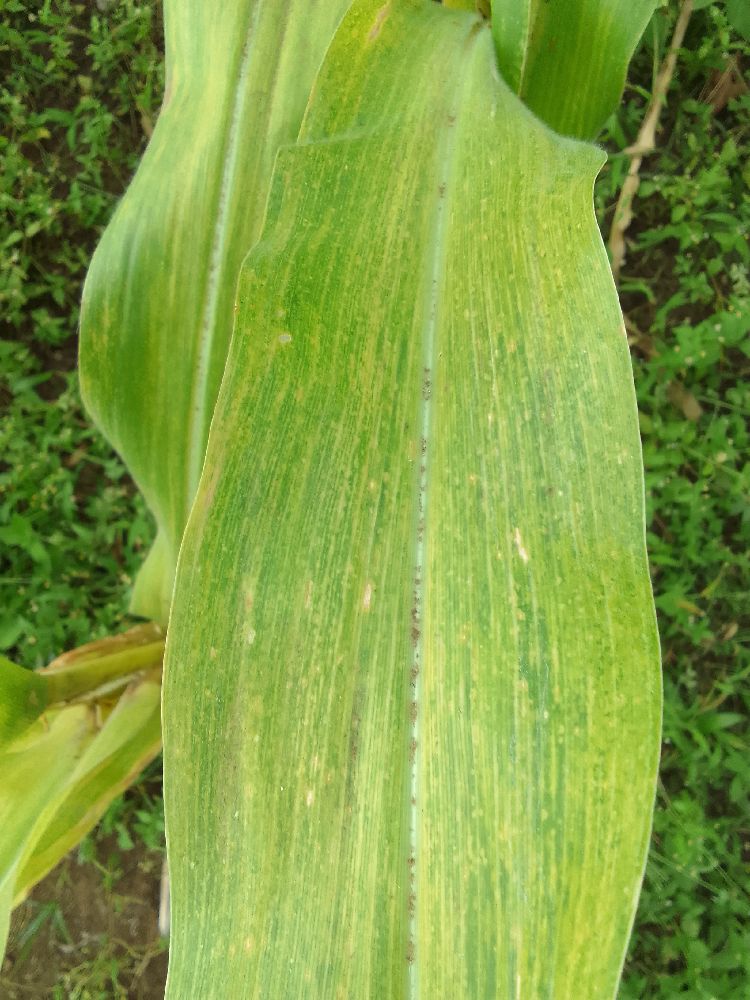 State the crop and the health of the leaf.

maize, maize lethal necrosis
